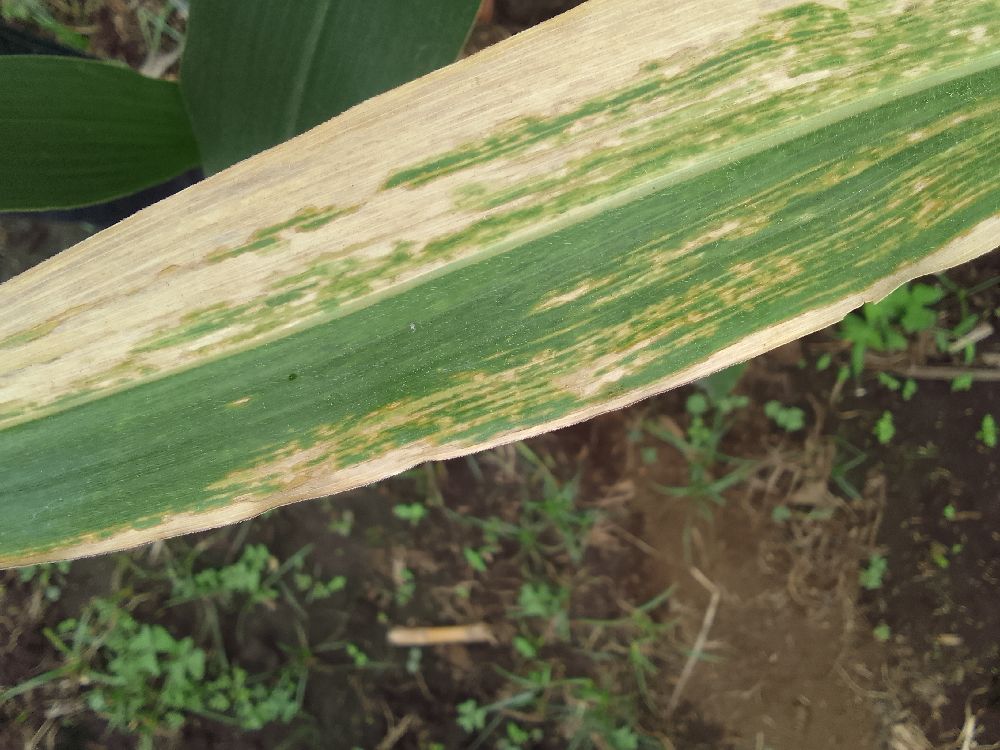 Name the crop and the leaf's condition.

maize, maize lethal necrosis
